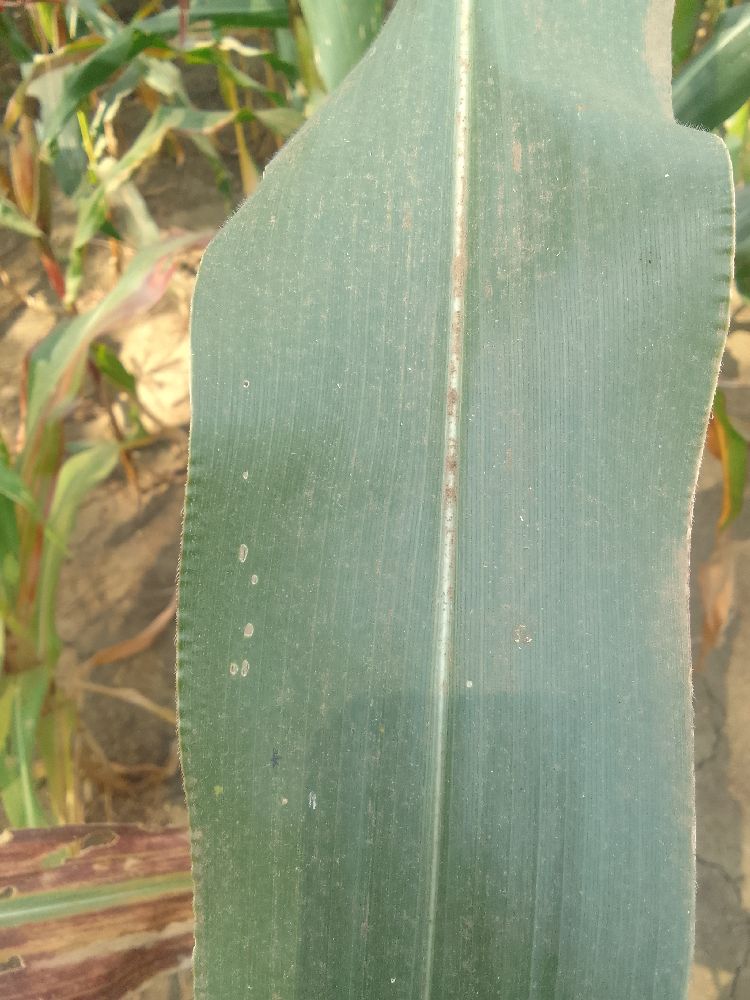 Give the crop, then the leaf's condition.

maize, healthy
